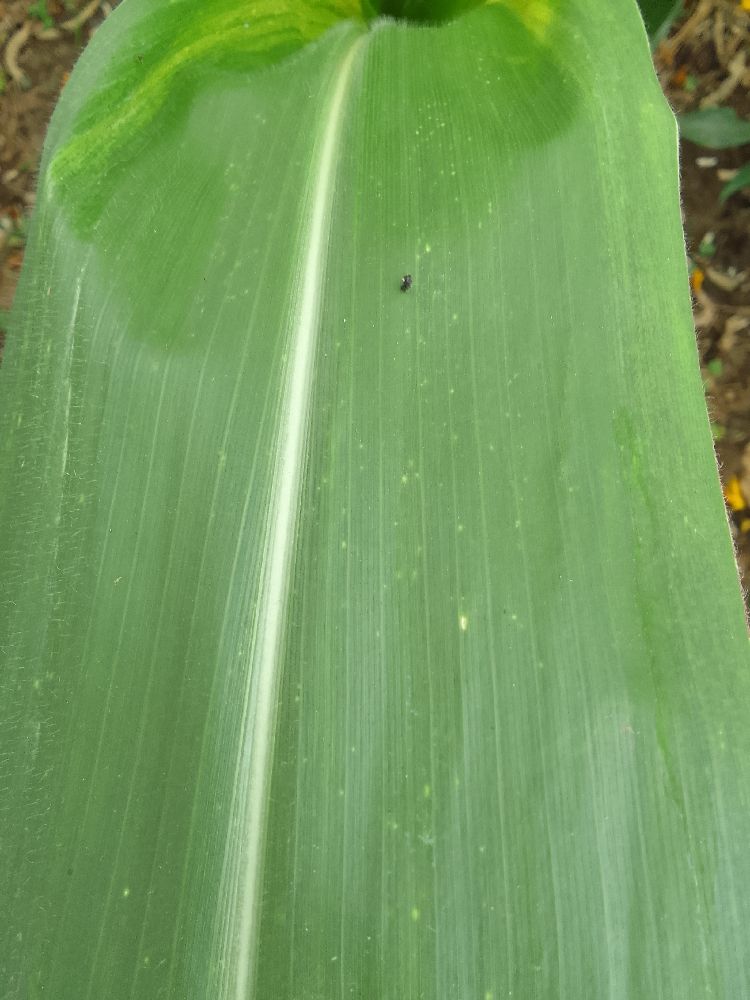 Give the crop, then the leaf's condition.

maize, healthy
